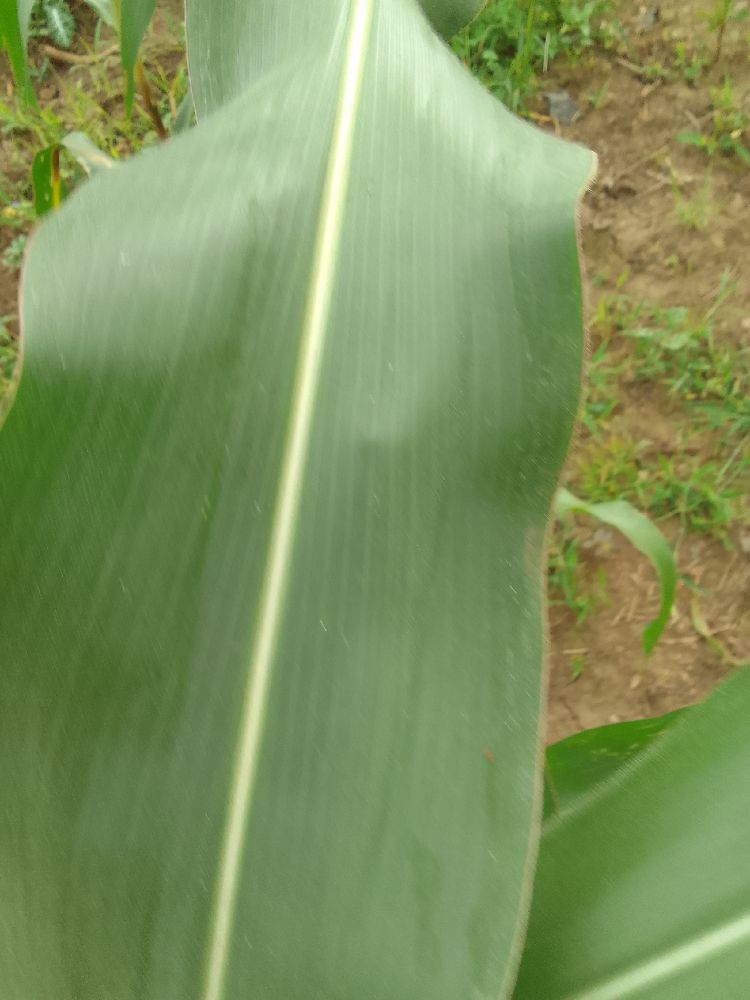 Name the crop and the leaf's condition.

maize, healthy
